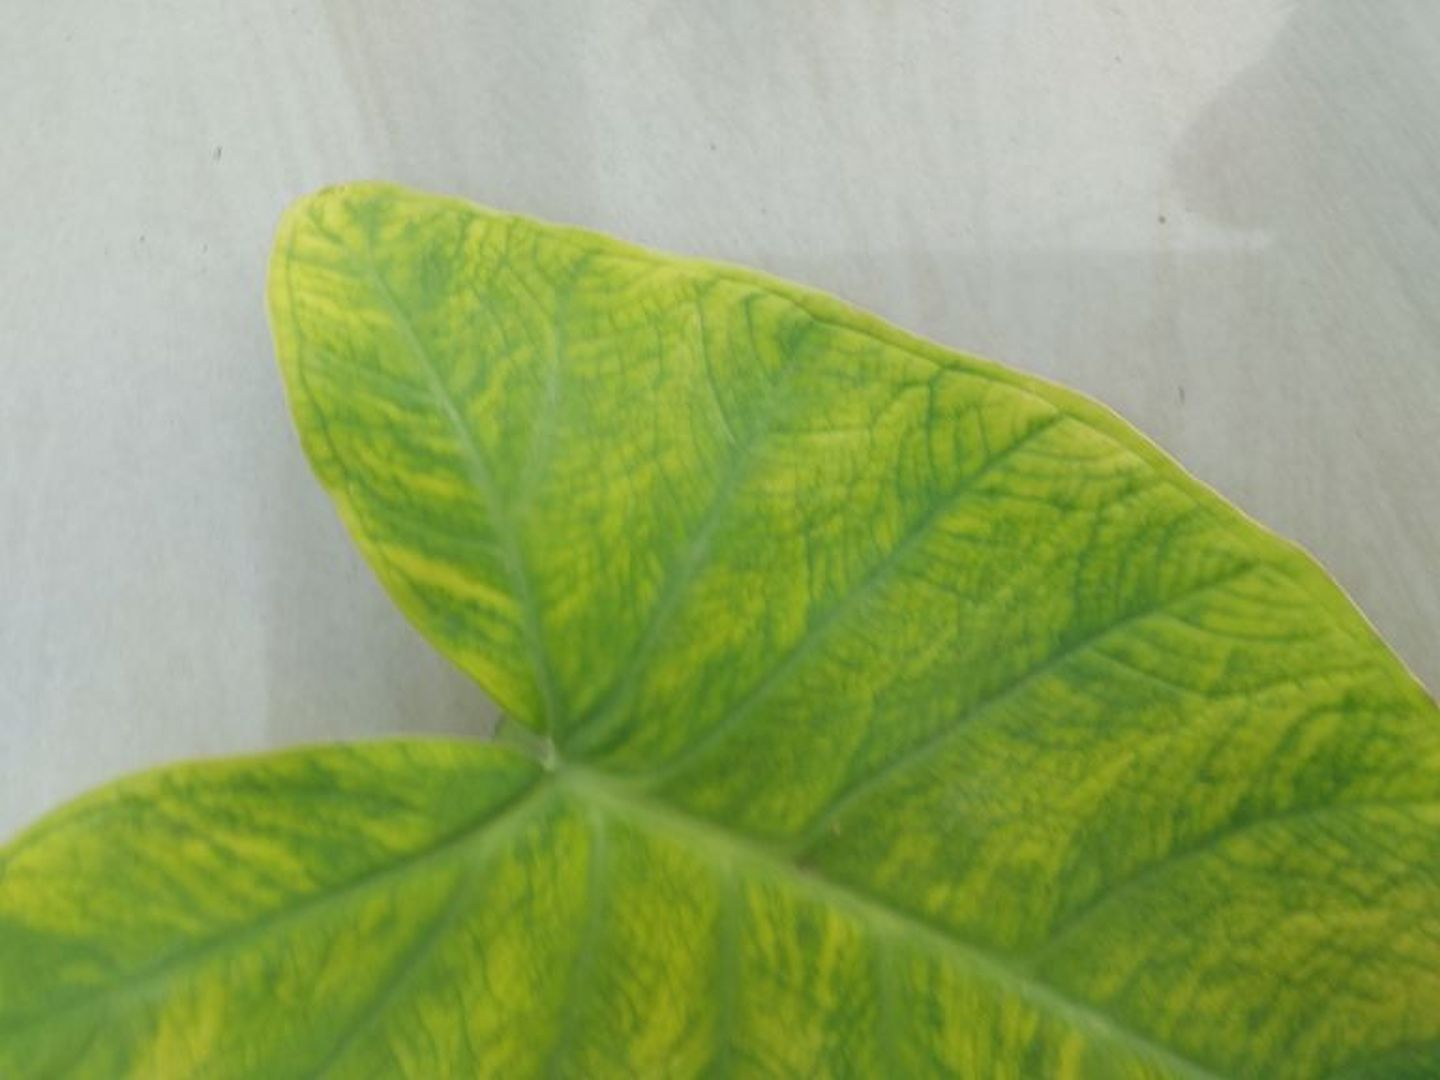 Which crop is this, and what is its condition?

taro, mosaic
